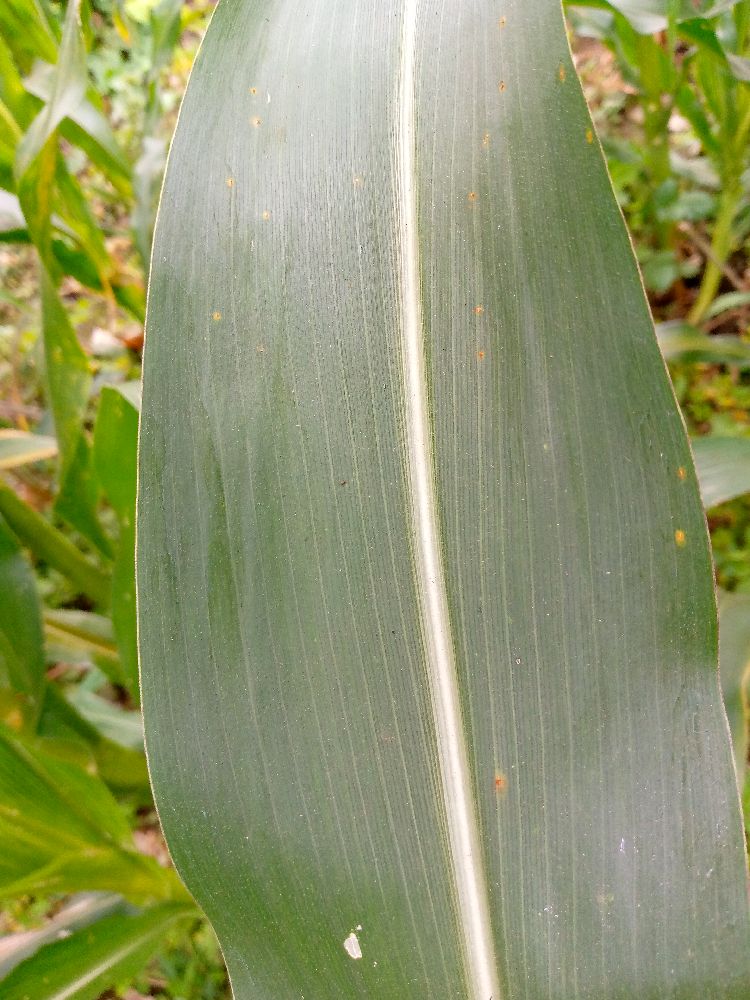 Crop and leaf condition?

maize, healthy
